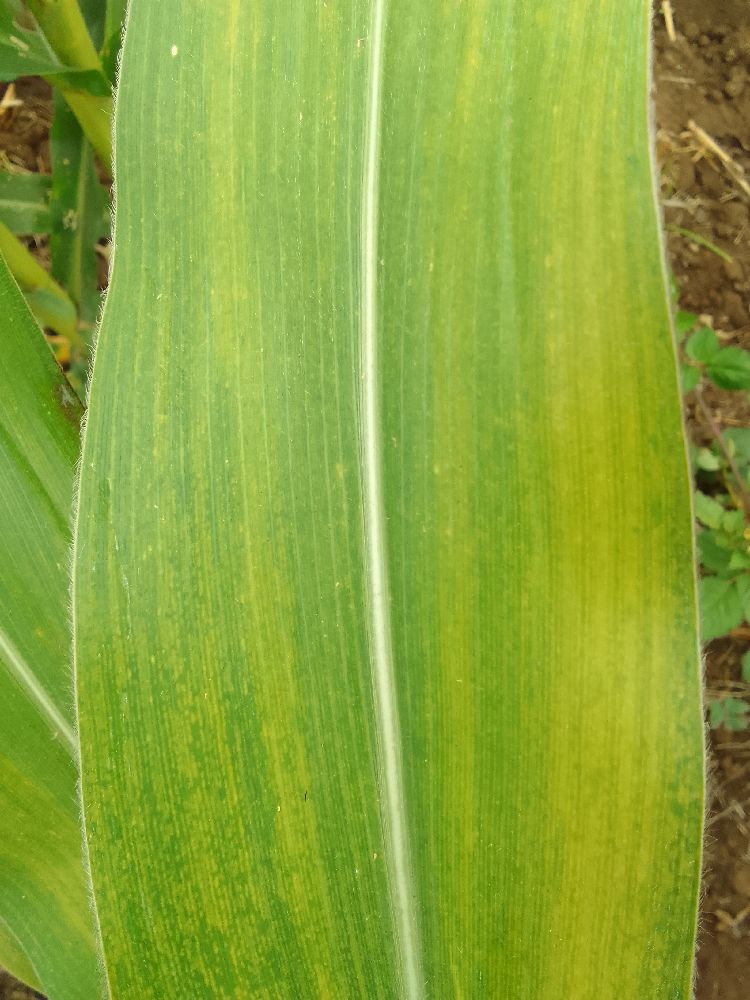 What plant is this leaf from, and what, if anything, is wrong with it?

maize, maize lethal necrosis
